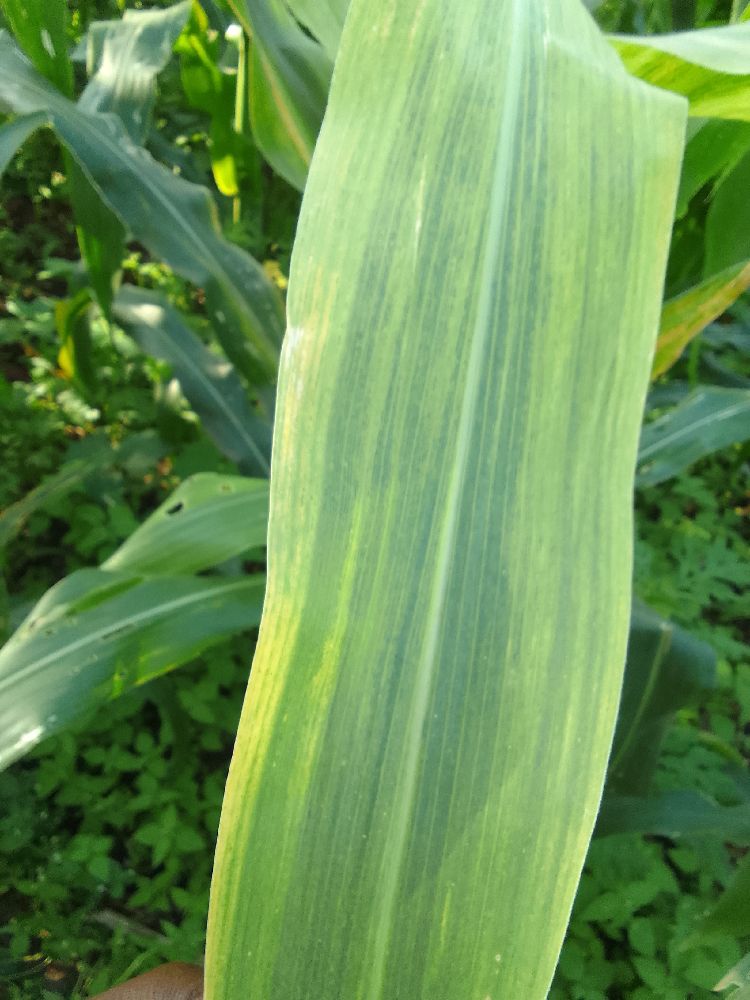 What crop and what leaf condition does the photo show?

maize, maize lethal necrosis
